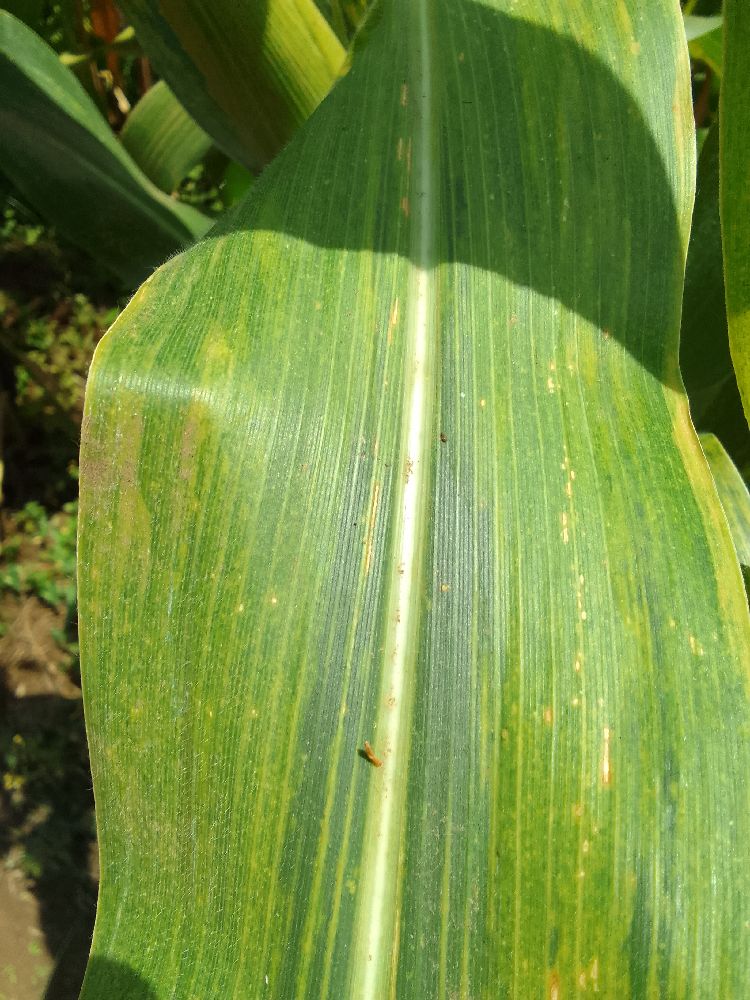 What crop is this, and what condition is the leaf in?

maize, maize lethal necrosis
